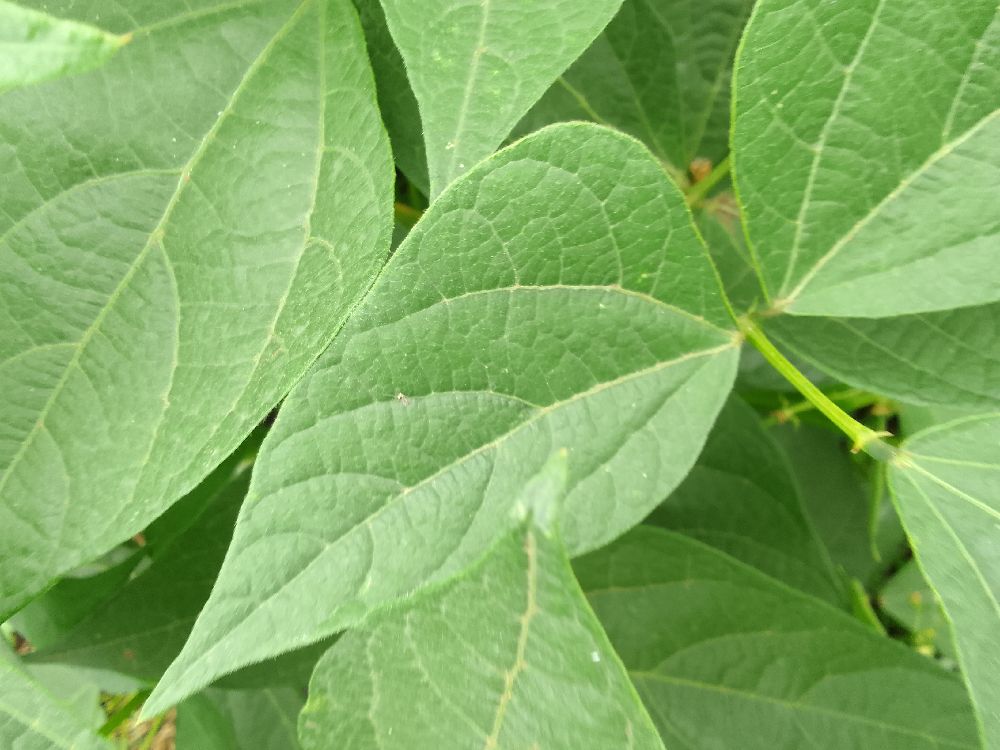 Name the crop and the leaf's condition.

common bean, healthy
